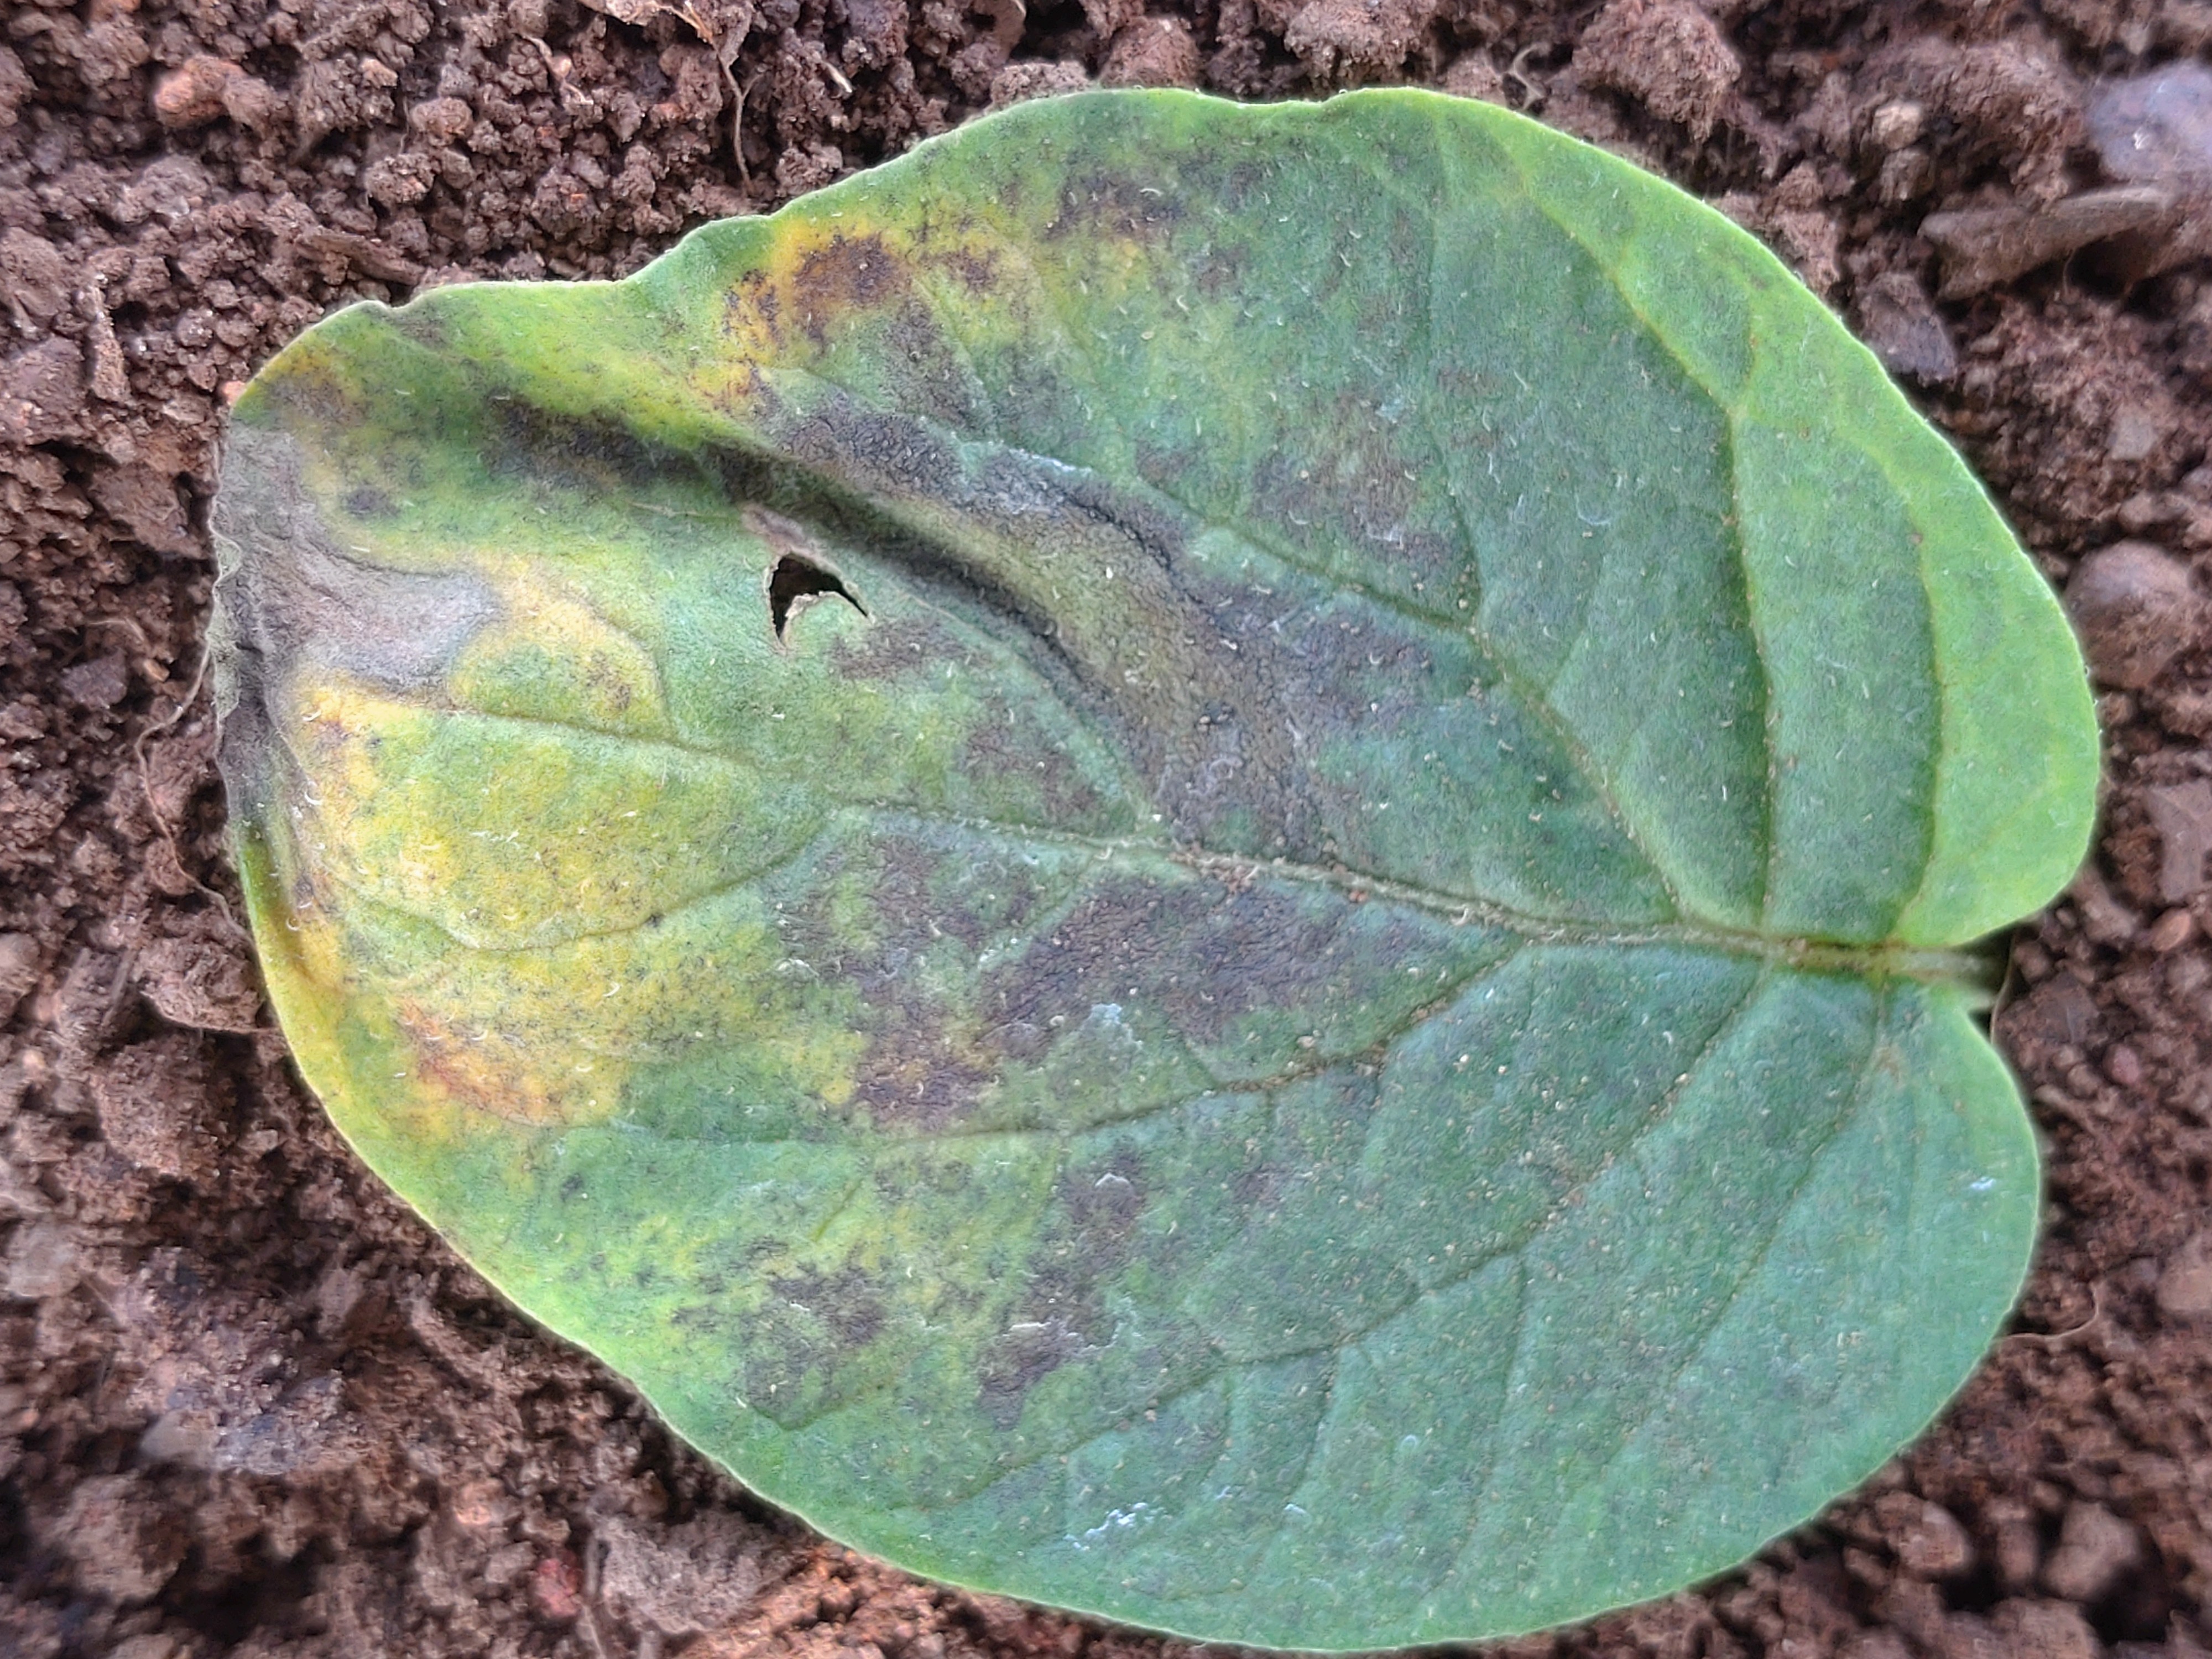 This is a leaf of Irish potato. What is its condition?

late blight
